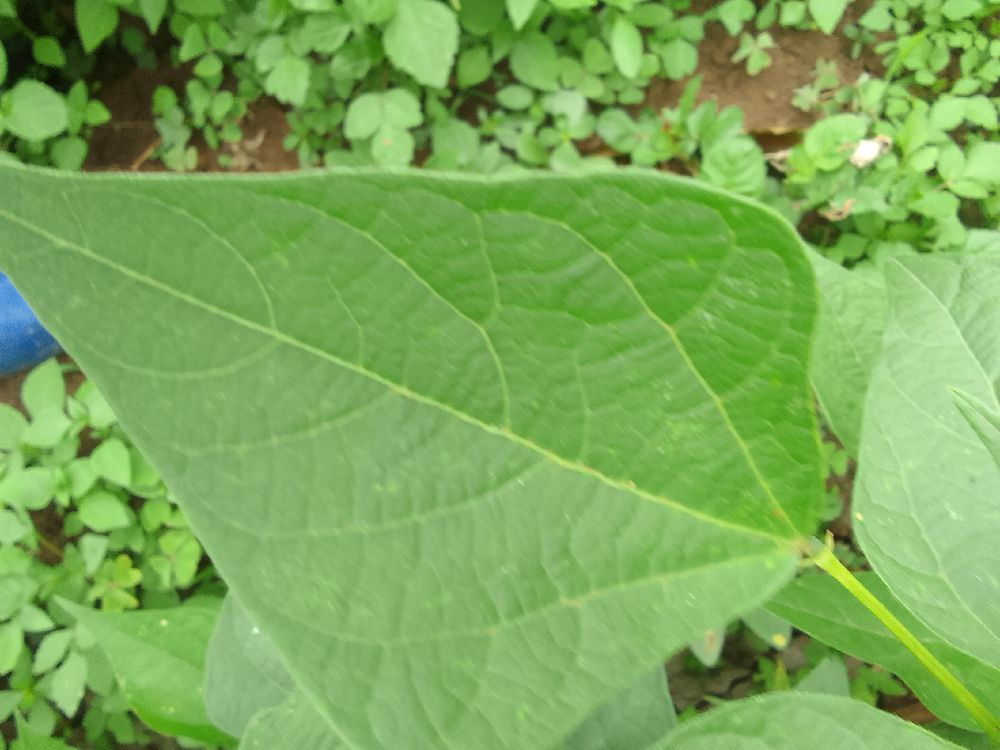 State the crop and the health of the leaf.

common bean, healthy
